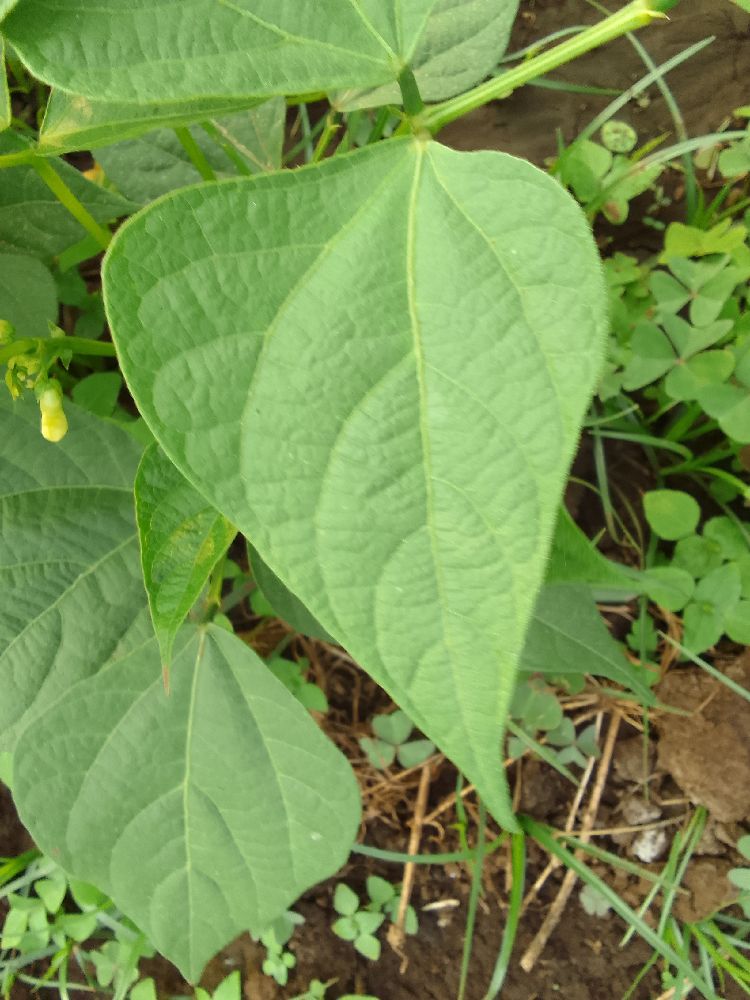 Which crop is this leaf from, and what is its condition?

maize, healthy
